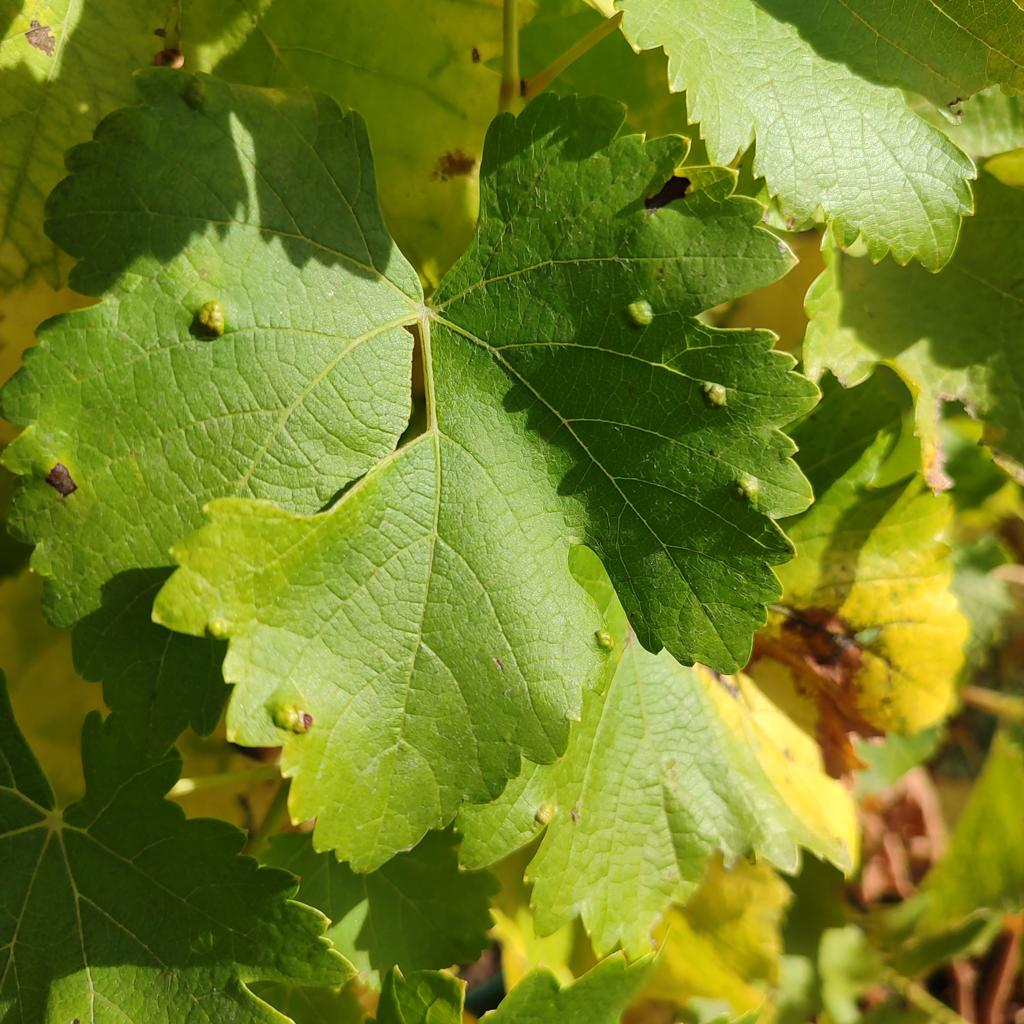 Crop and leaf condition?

grapevine, erineum mite
